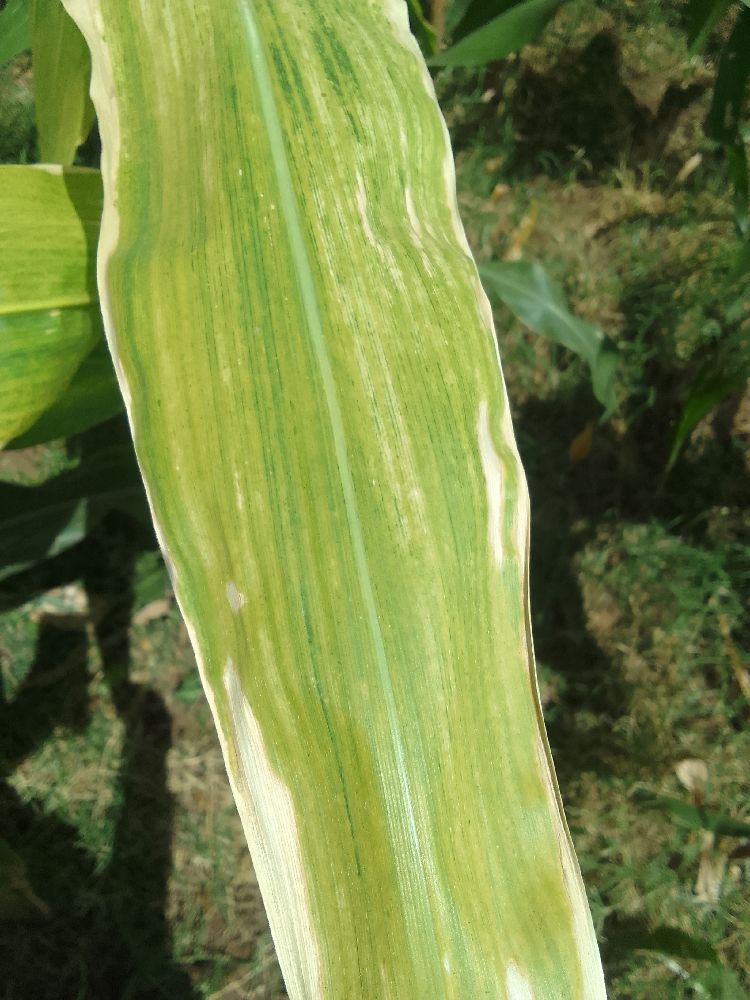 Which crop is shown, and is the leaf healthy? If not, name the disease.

maize, maize lethal necrosis
